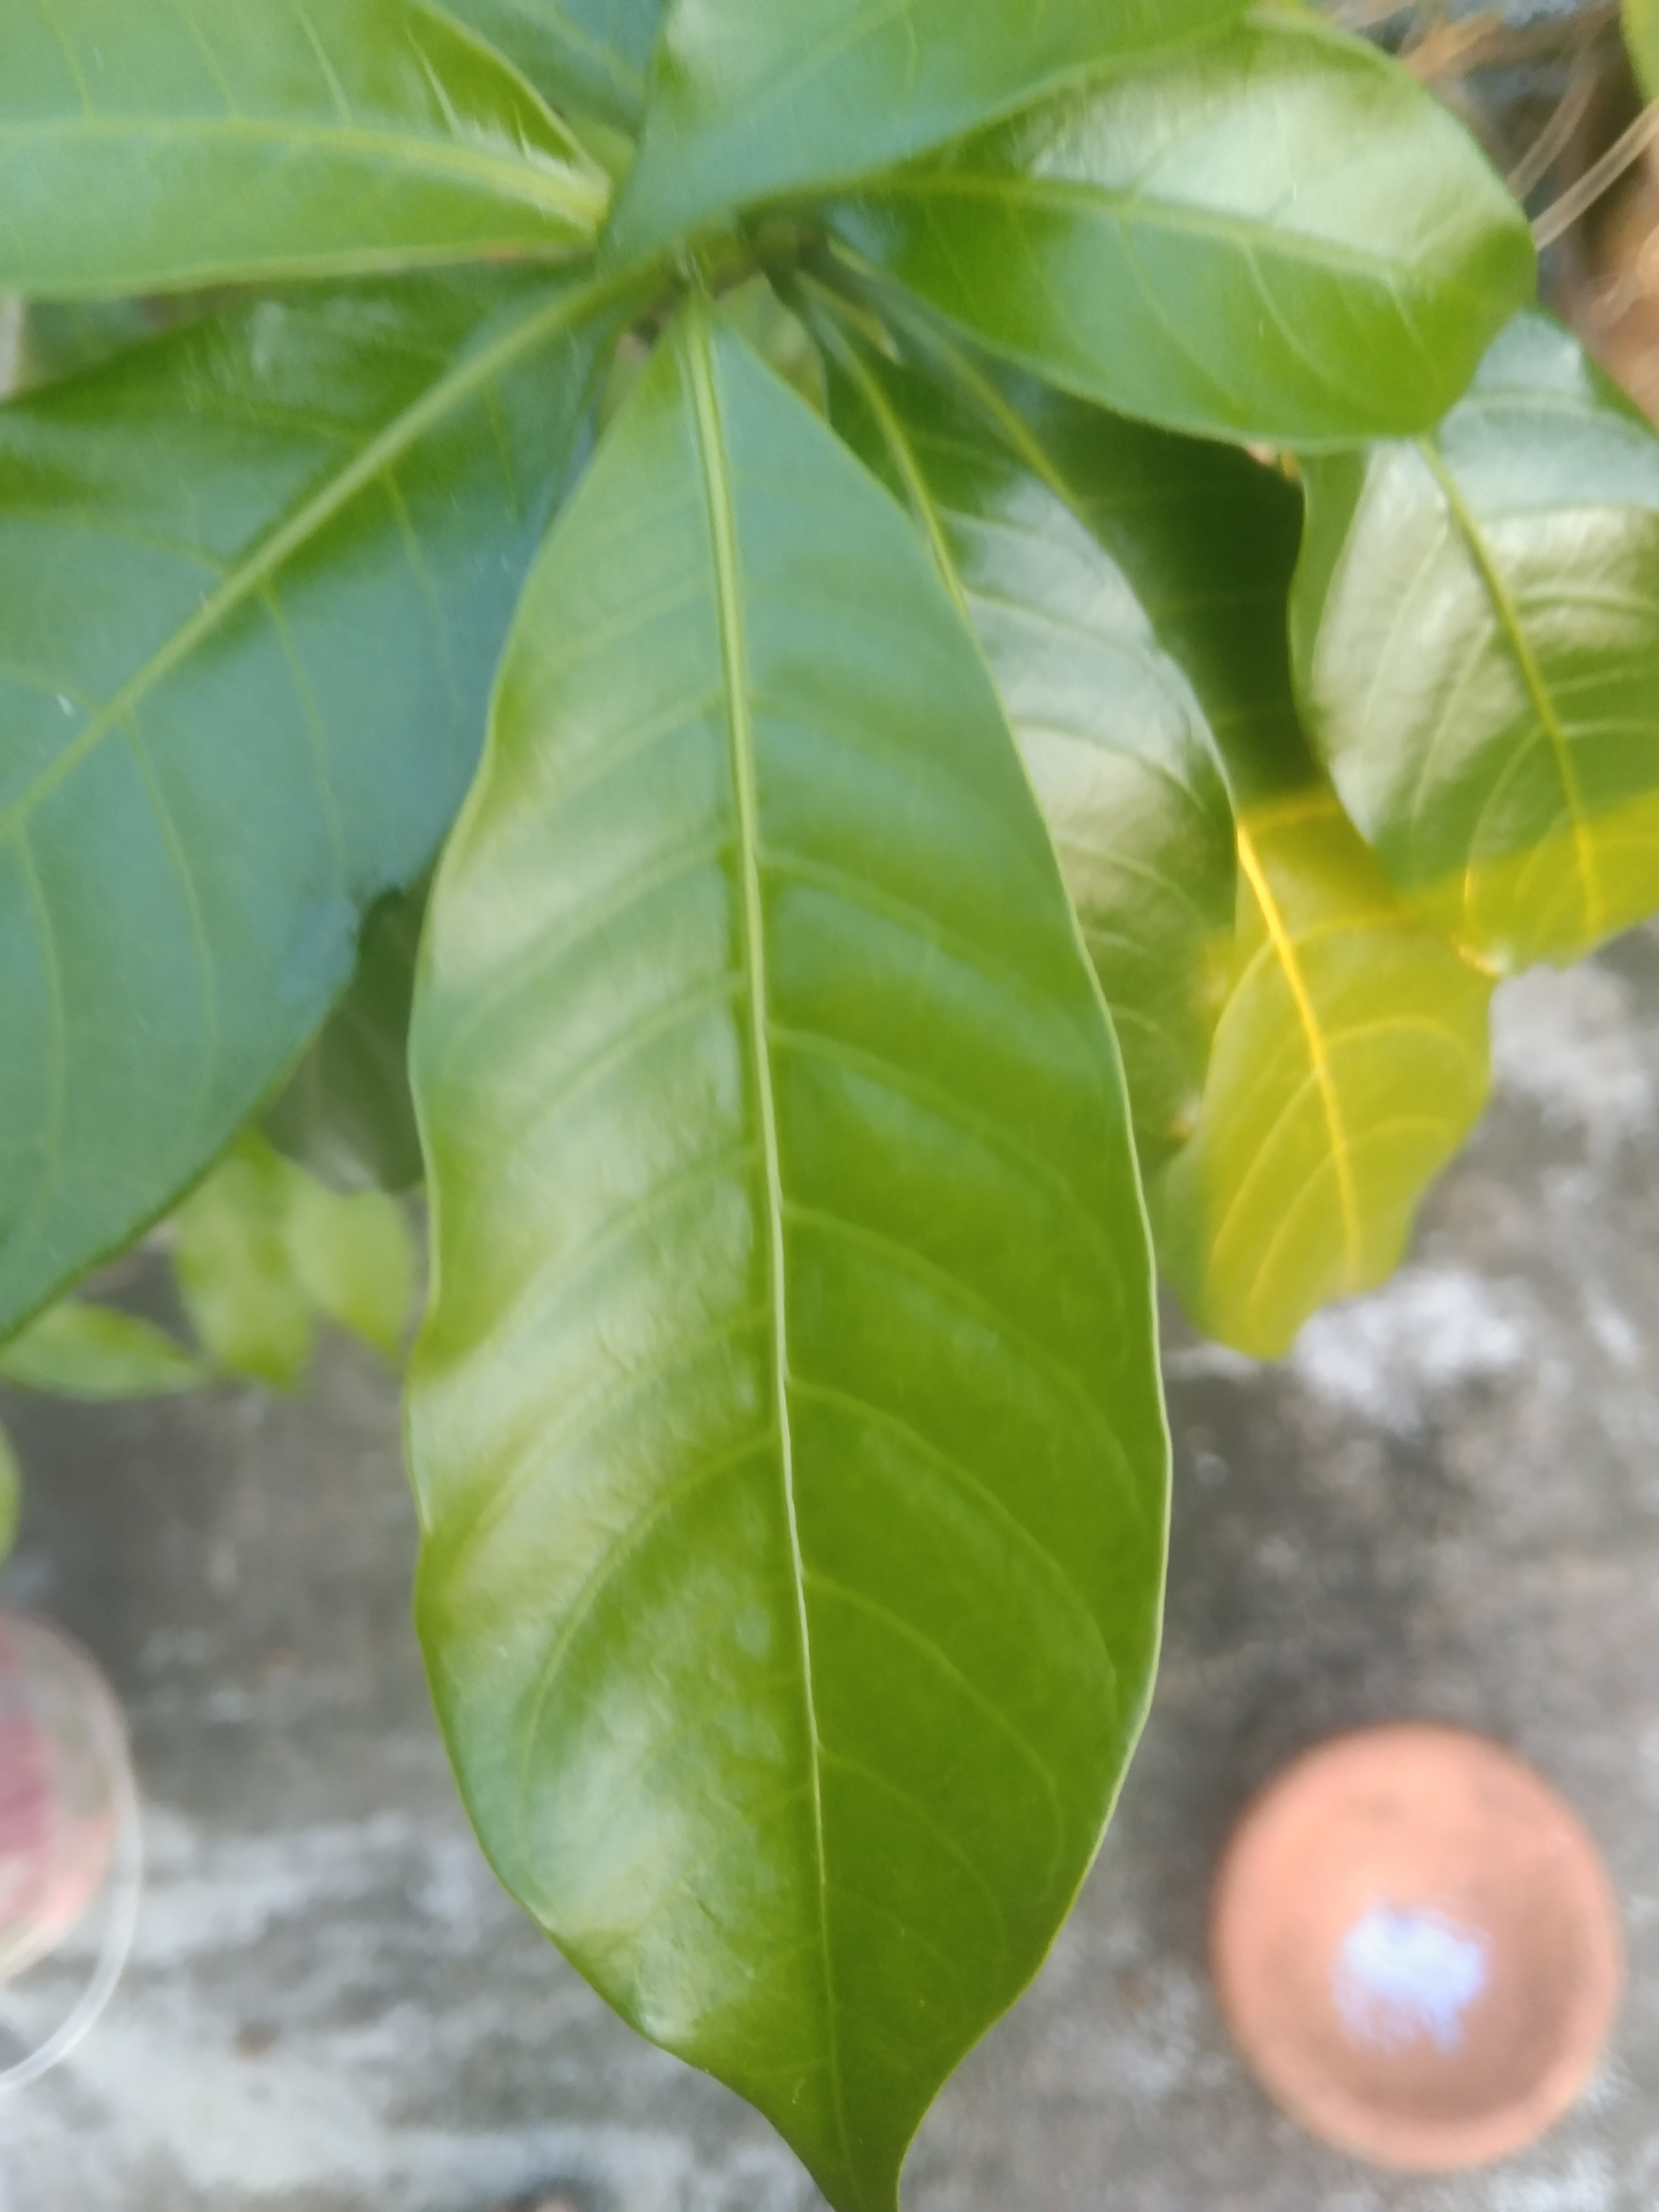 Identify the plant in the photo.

togor
